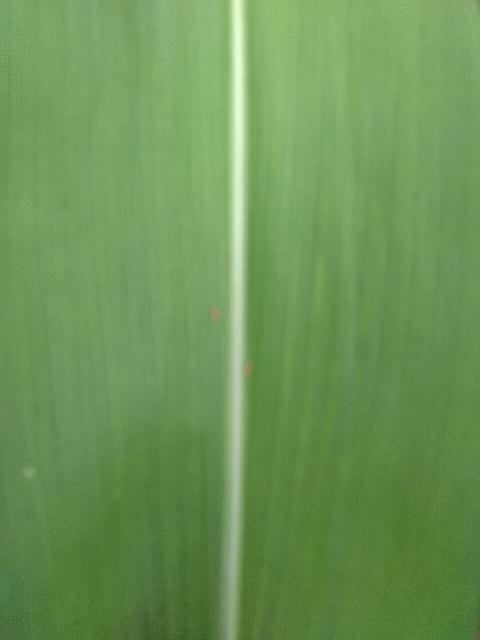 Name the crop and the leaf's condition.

maize, healthy
